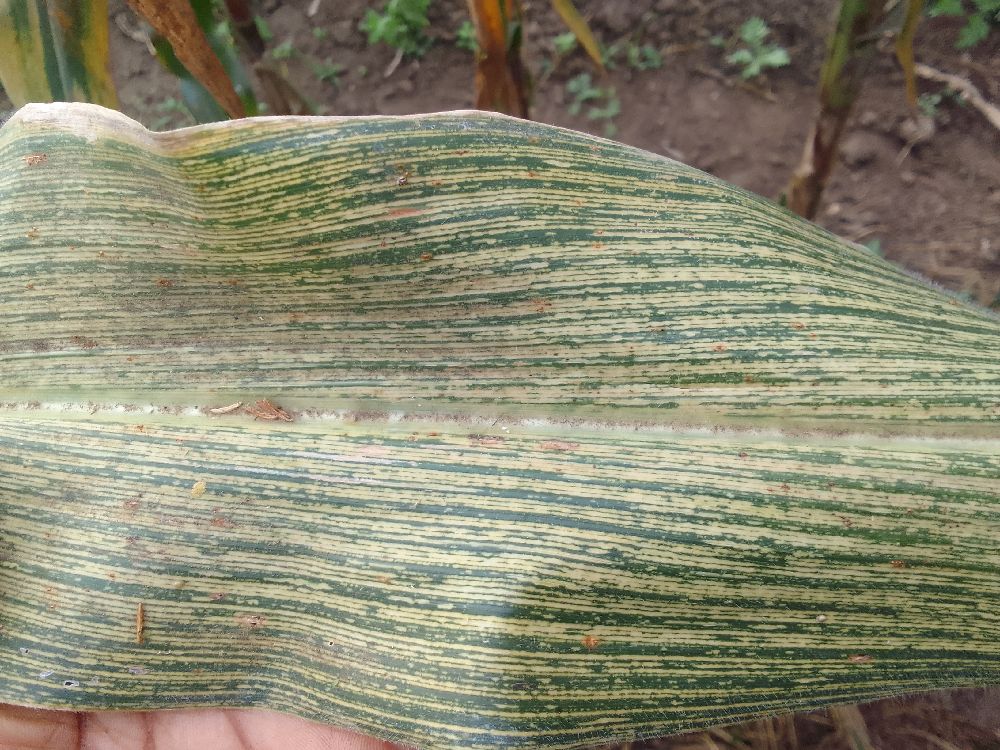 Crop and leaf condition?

maize, maize streak virus
